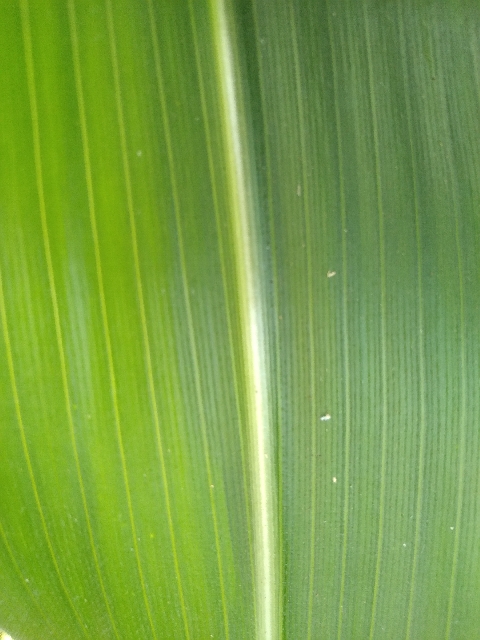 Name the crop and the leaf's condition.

maize, healthy
